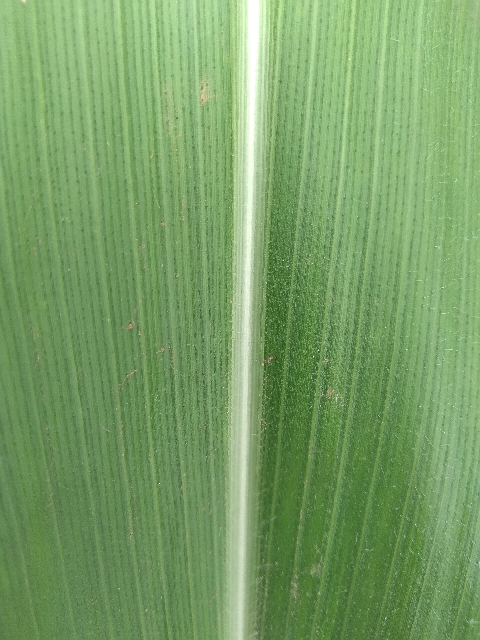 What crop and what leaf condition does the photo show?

maize, healthy
